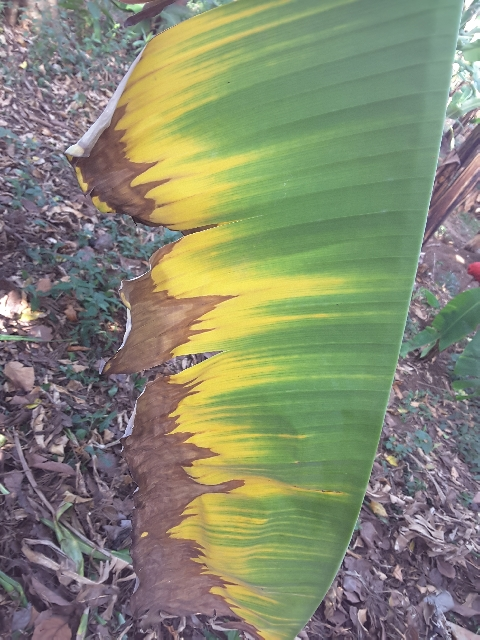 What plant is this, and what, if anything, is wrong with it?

banana, fusarium wilt race 1
